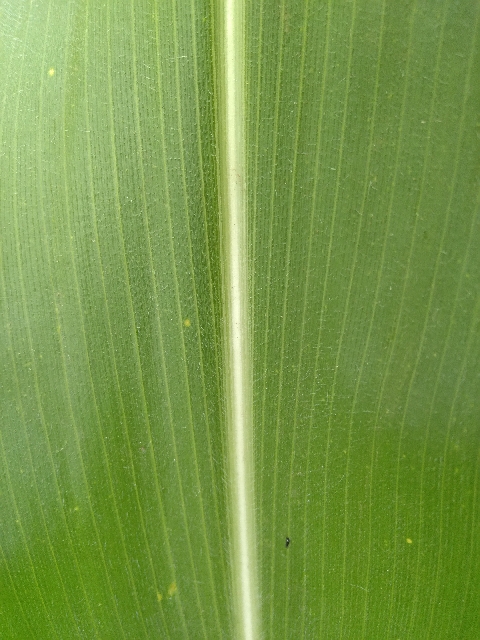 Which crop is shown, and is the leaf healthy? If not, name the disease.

maize, healthy
